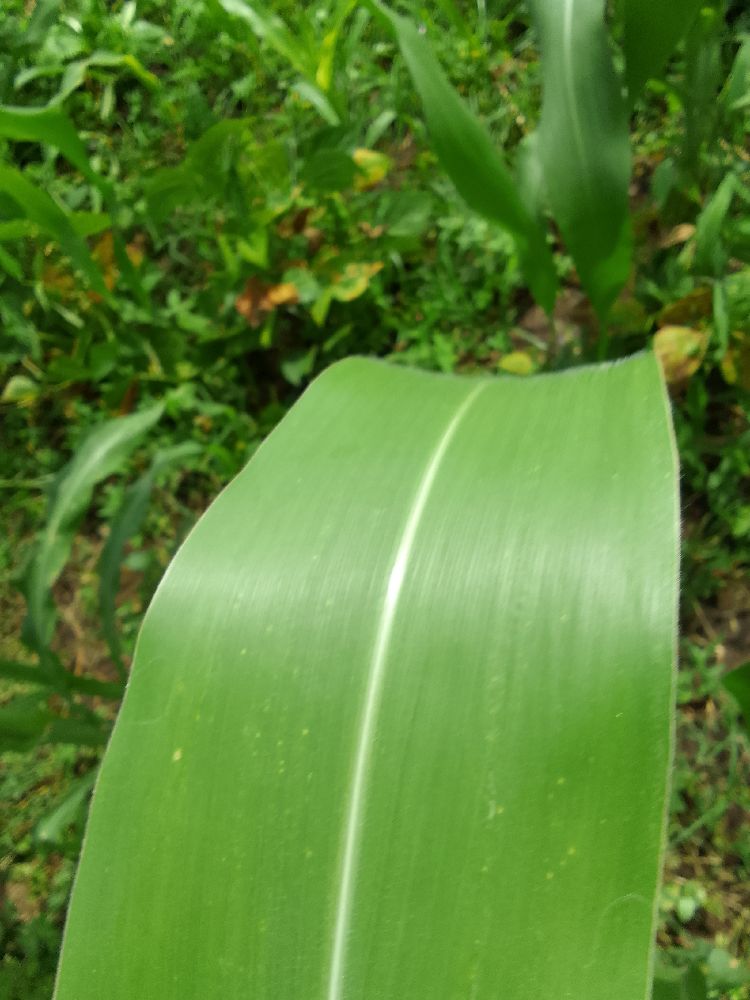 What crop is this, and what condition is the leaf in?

maize, healthy
